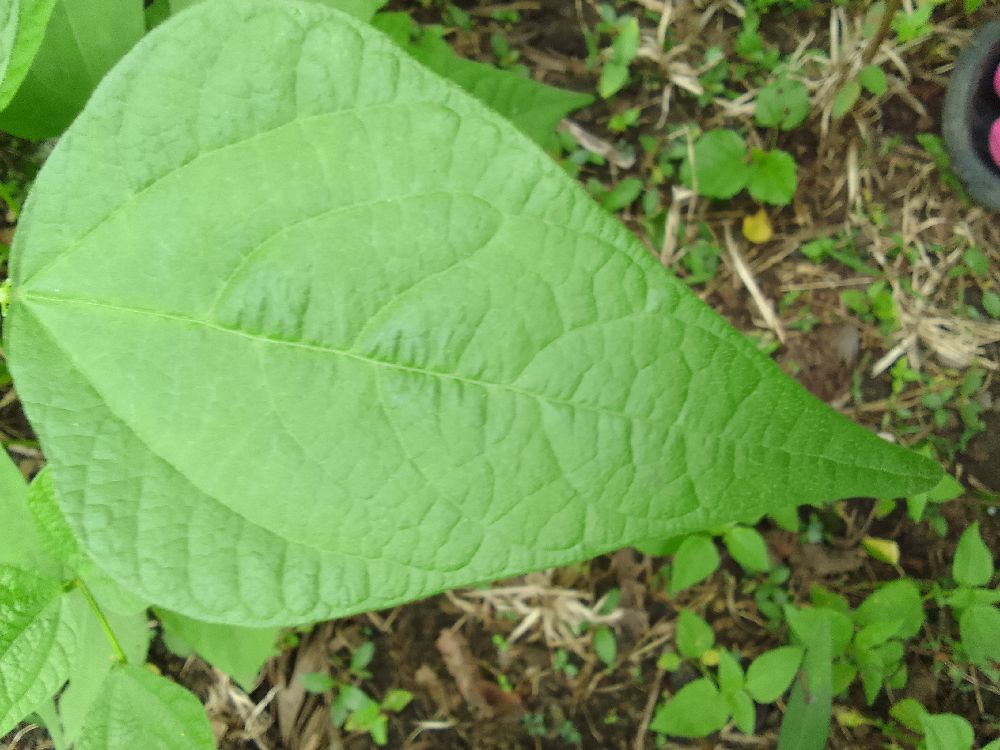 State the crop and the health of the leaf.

common bean, healthy
